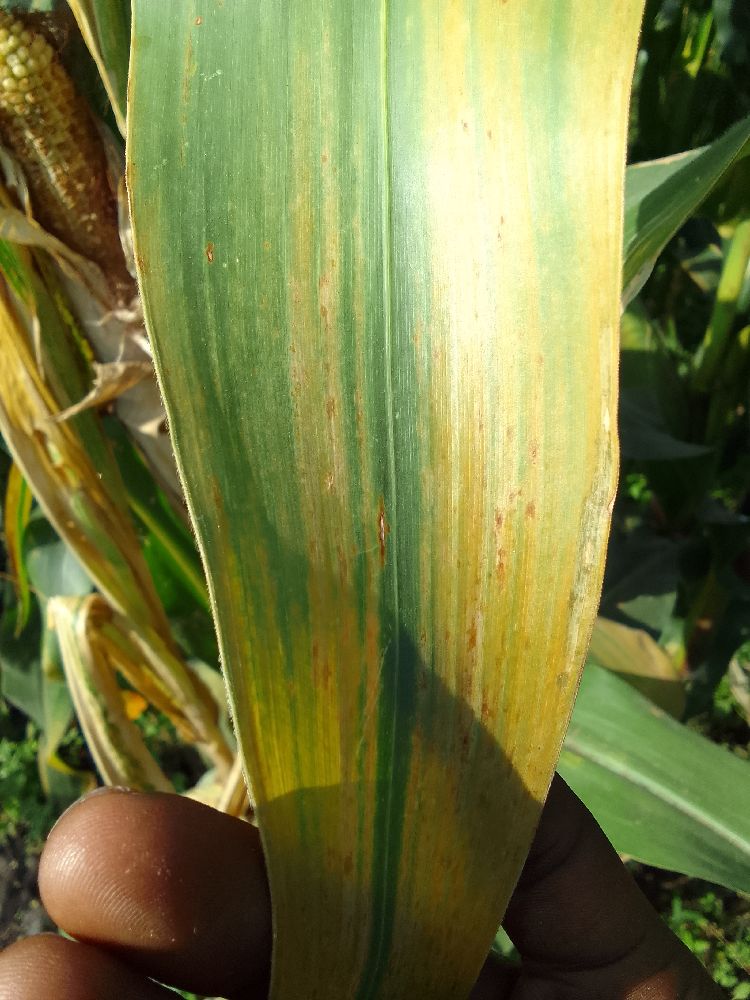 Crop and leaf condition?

maize, maize lethal necrosis
